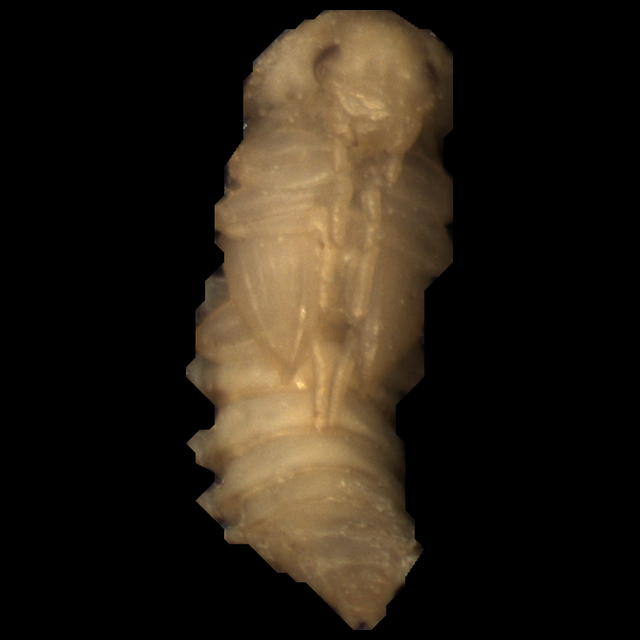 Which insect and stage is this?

mealworm pupa
